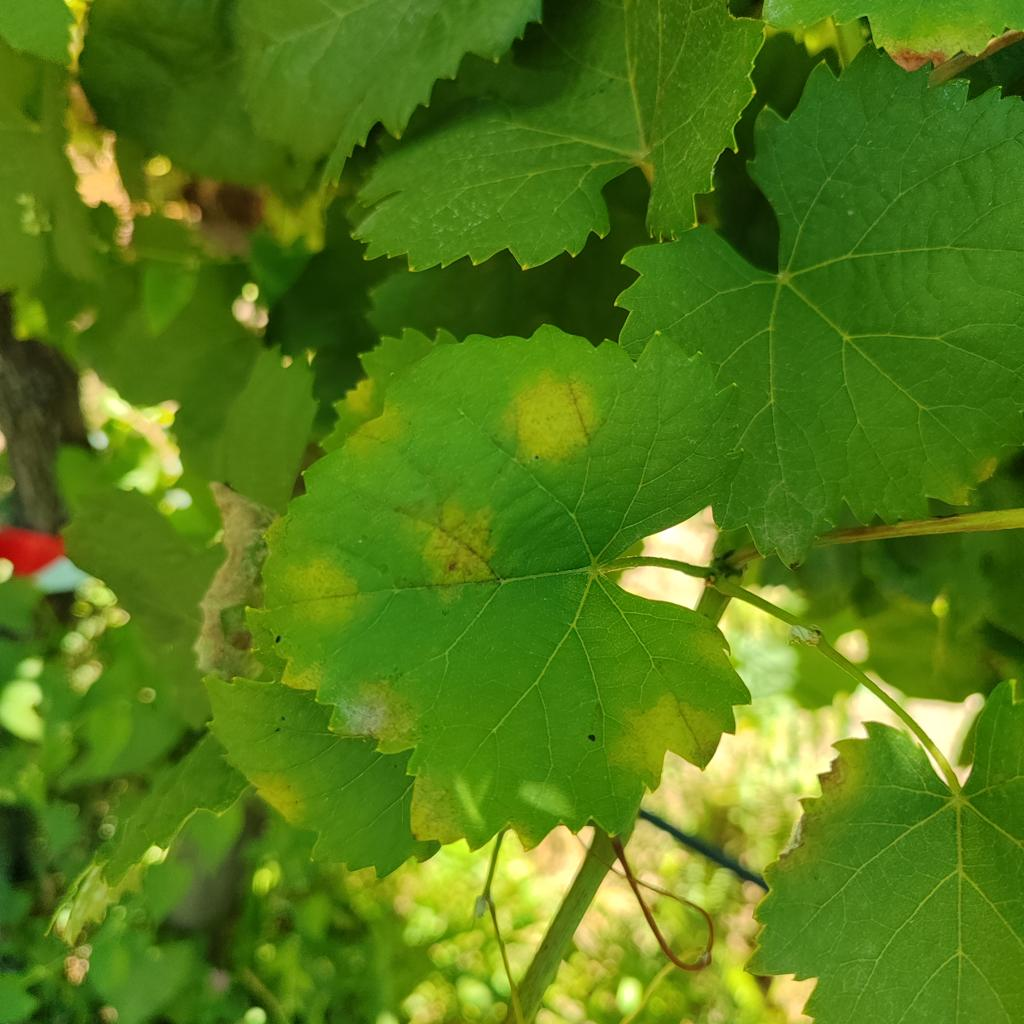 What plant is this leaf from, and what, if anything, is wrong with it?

grapevine, downy mildew
